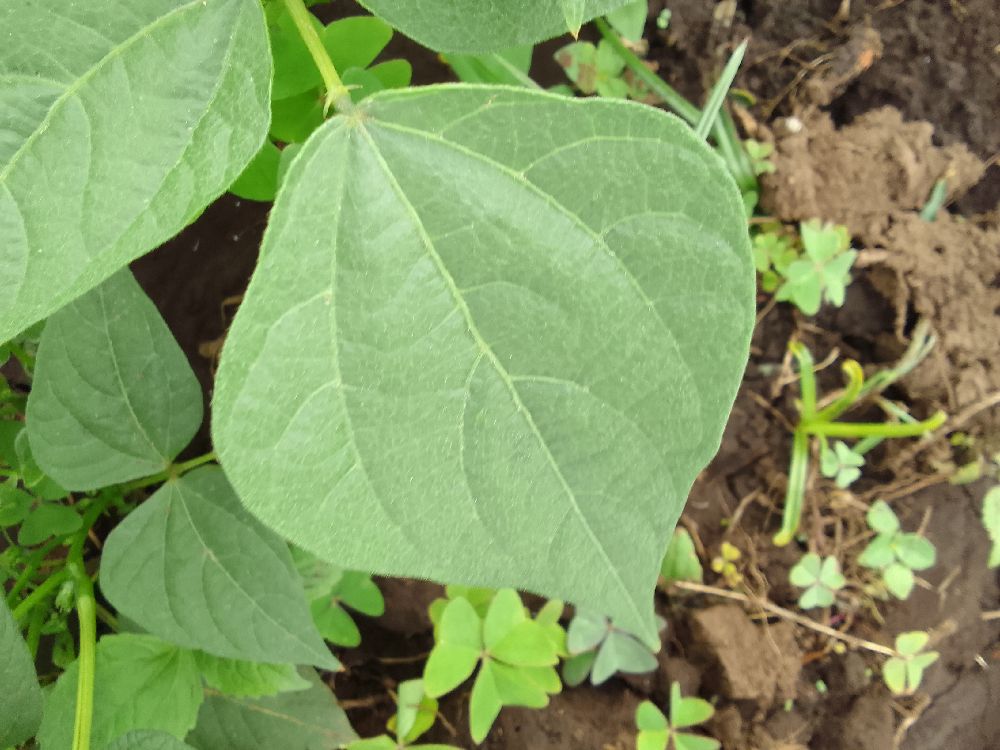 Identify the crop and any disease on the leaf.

common bean, healthy
